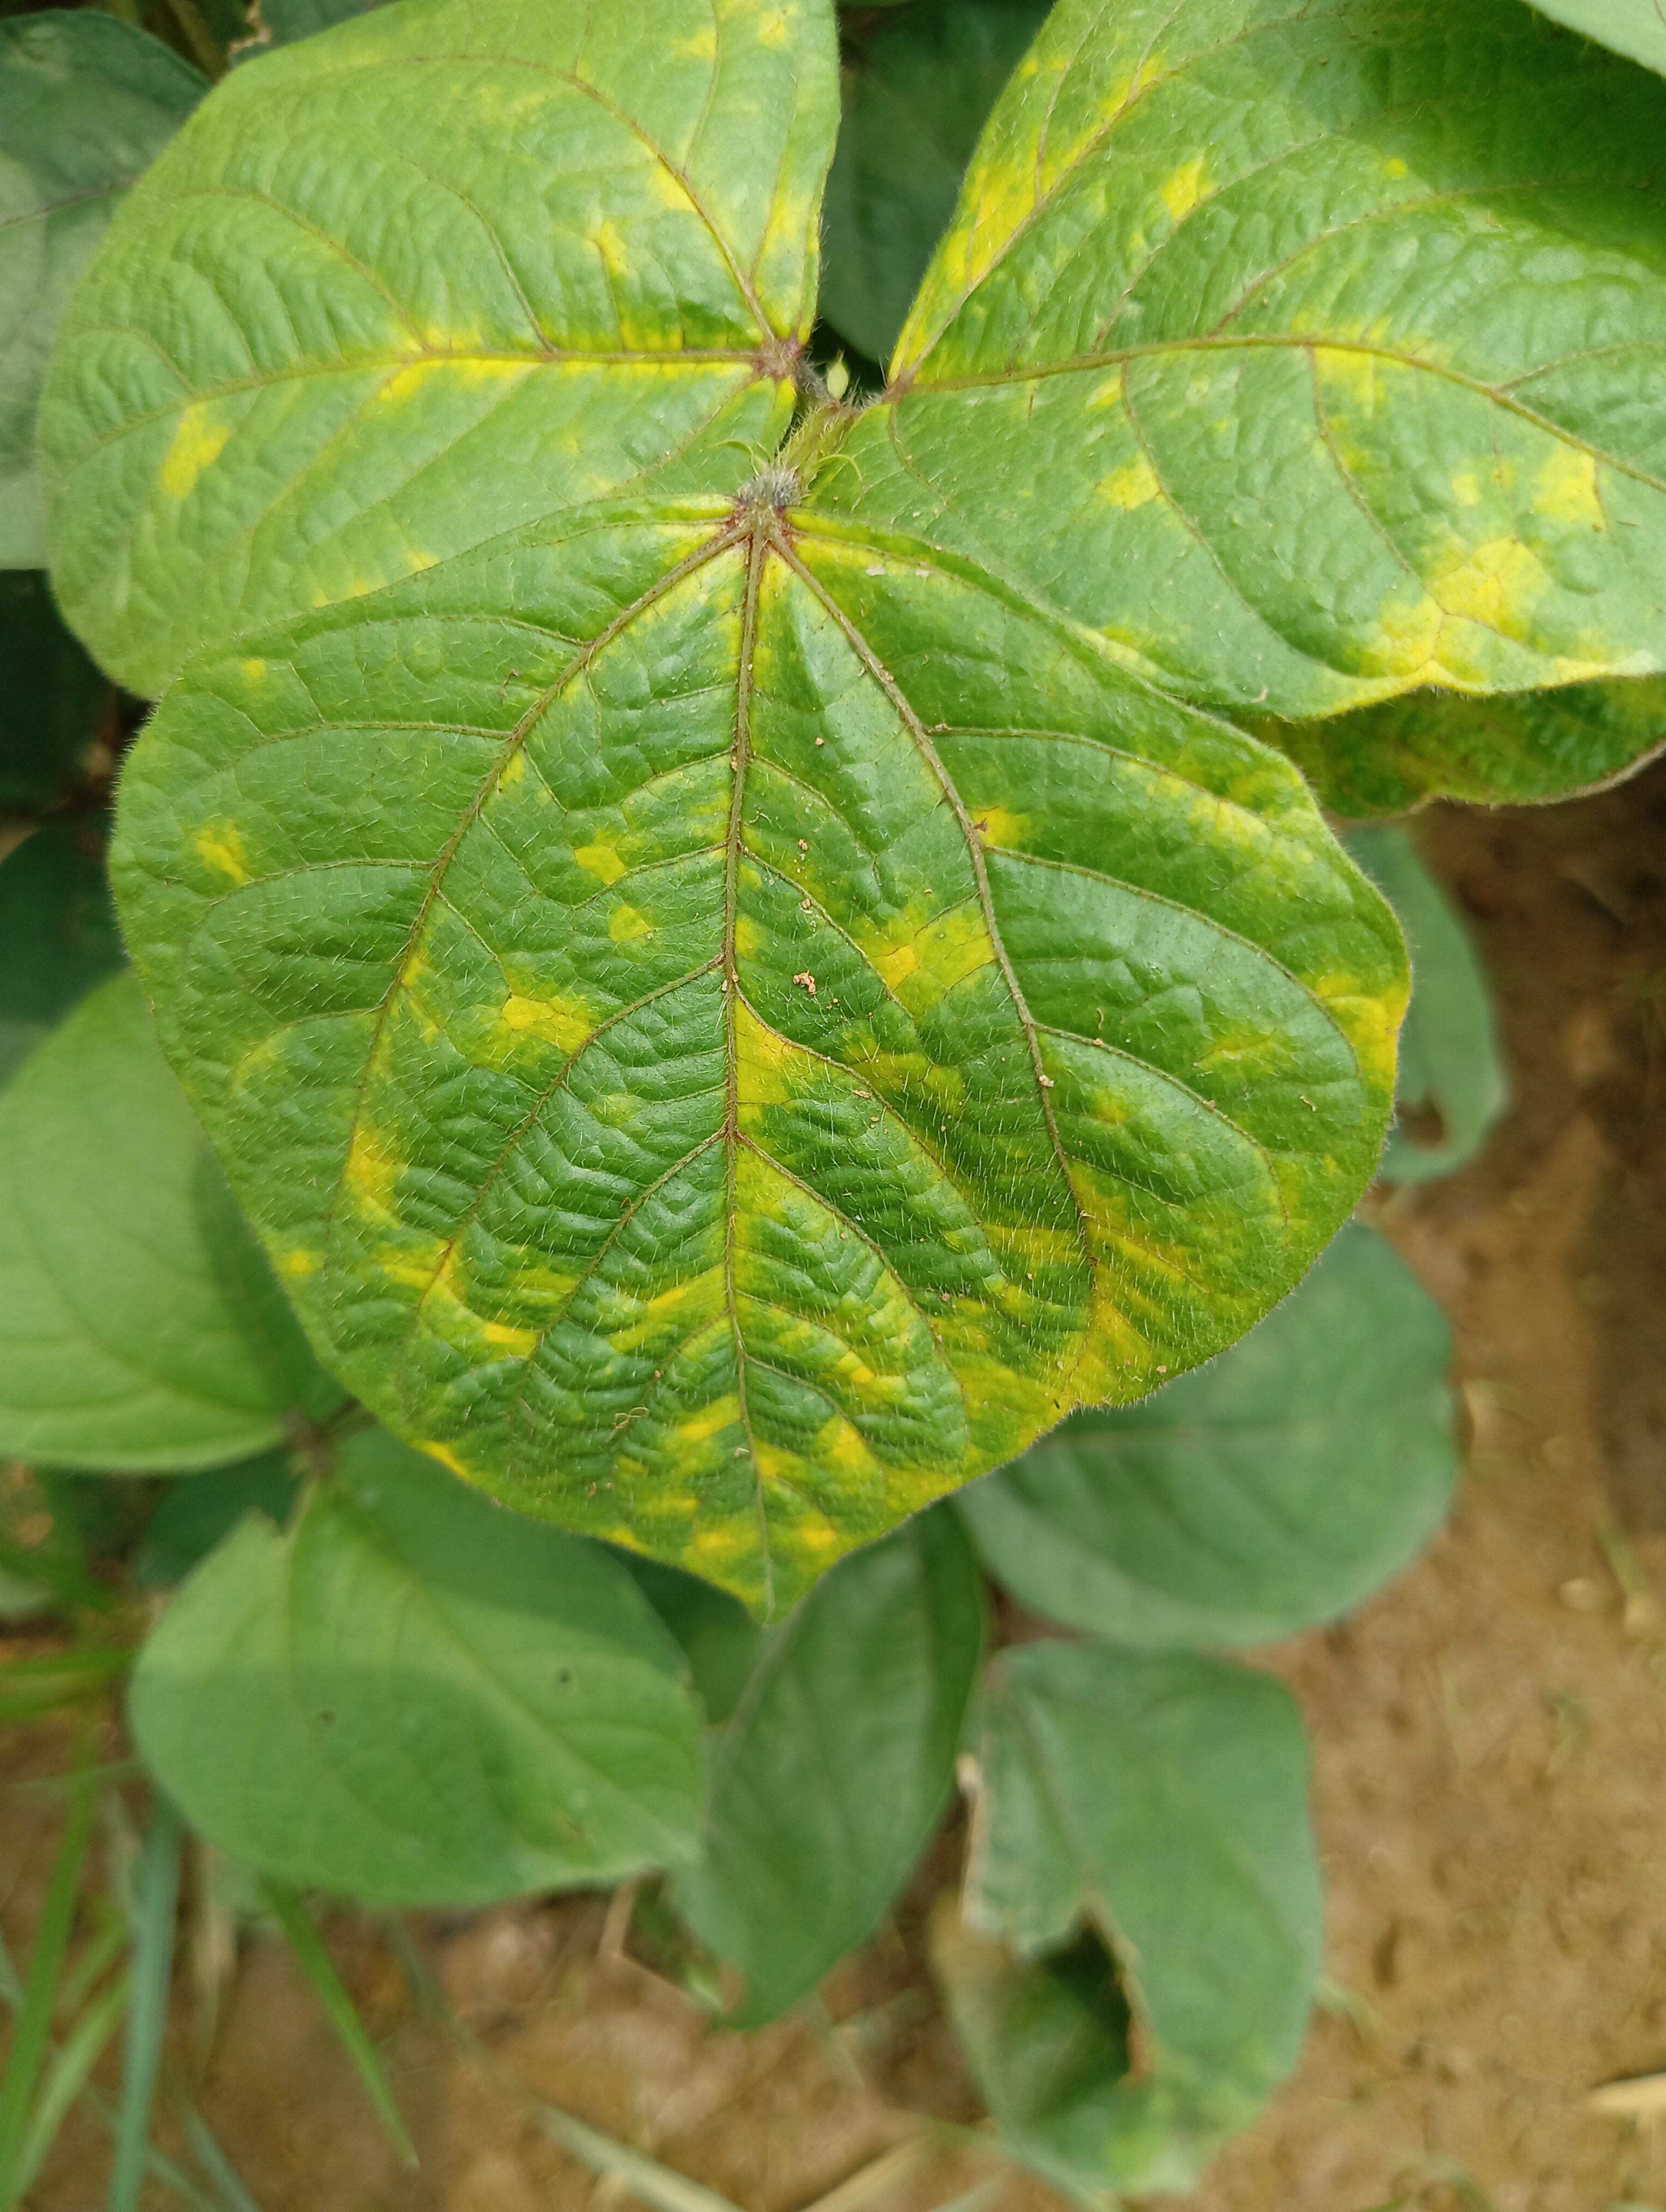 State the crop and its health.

mungbean, yellow mosaic
